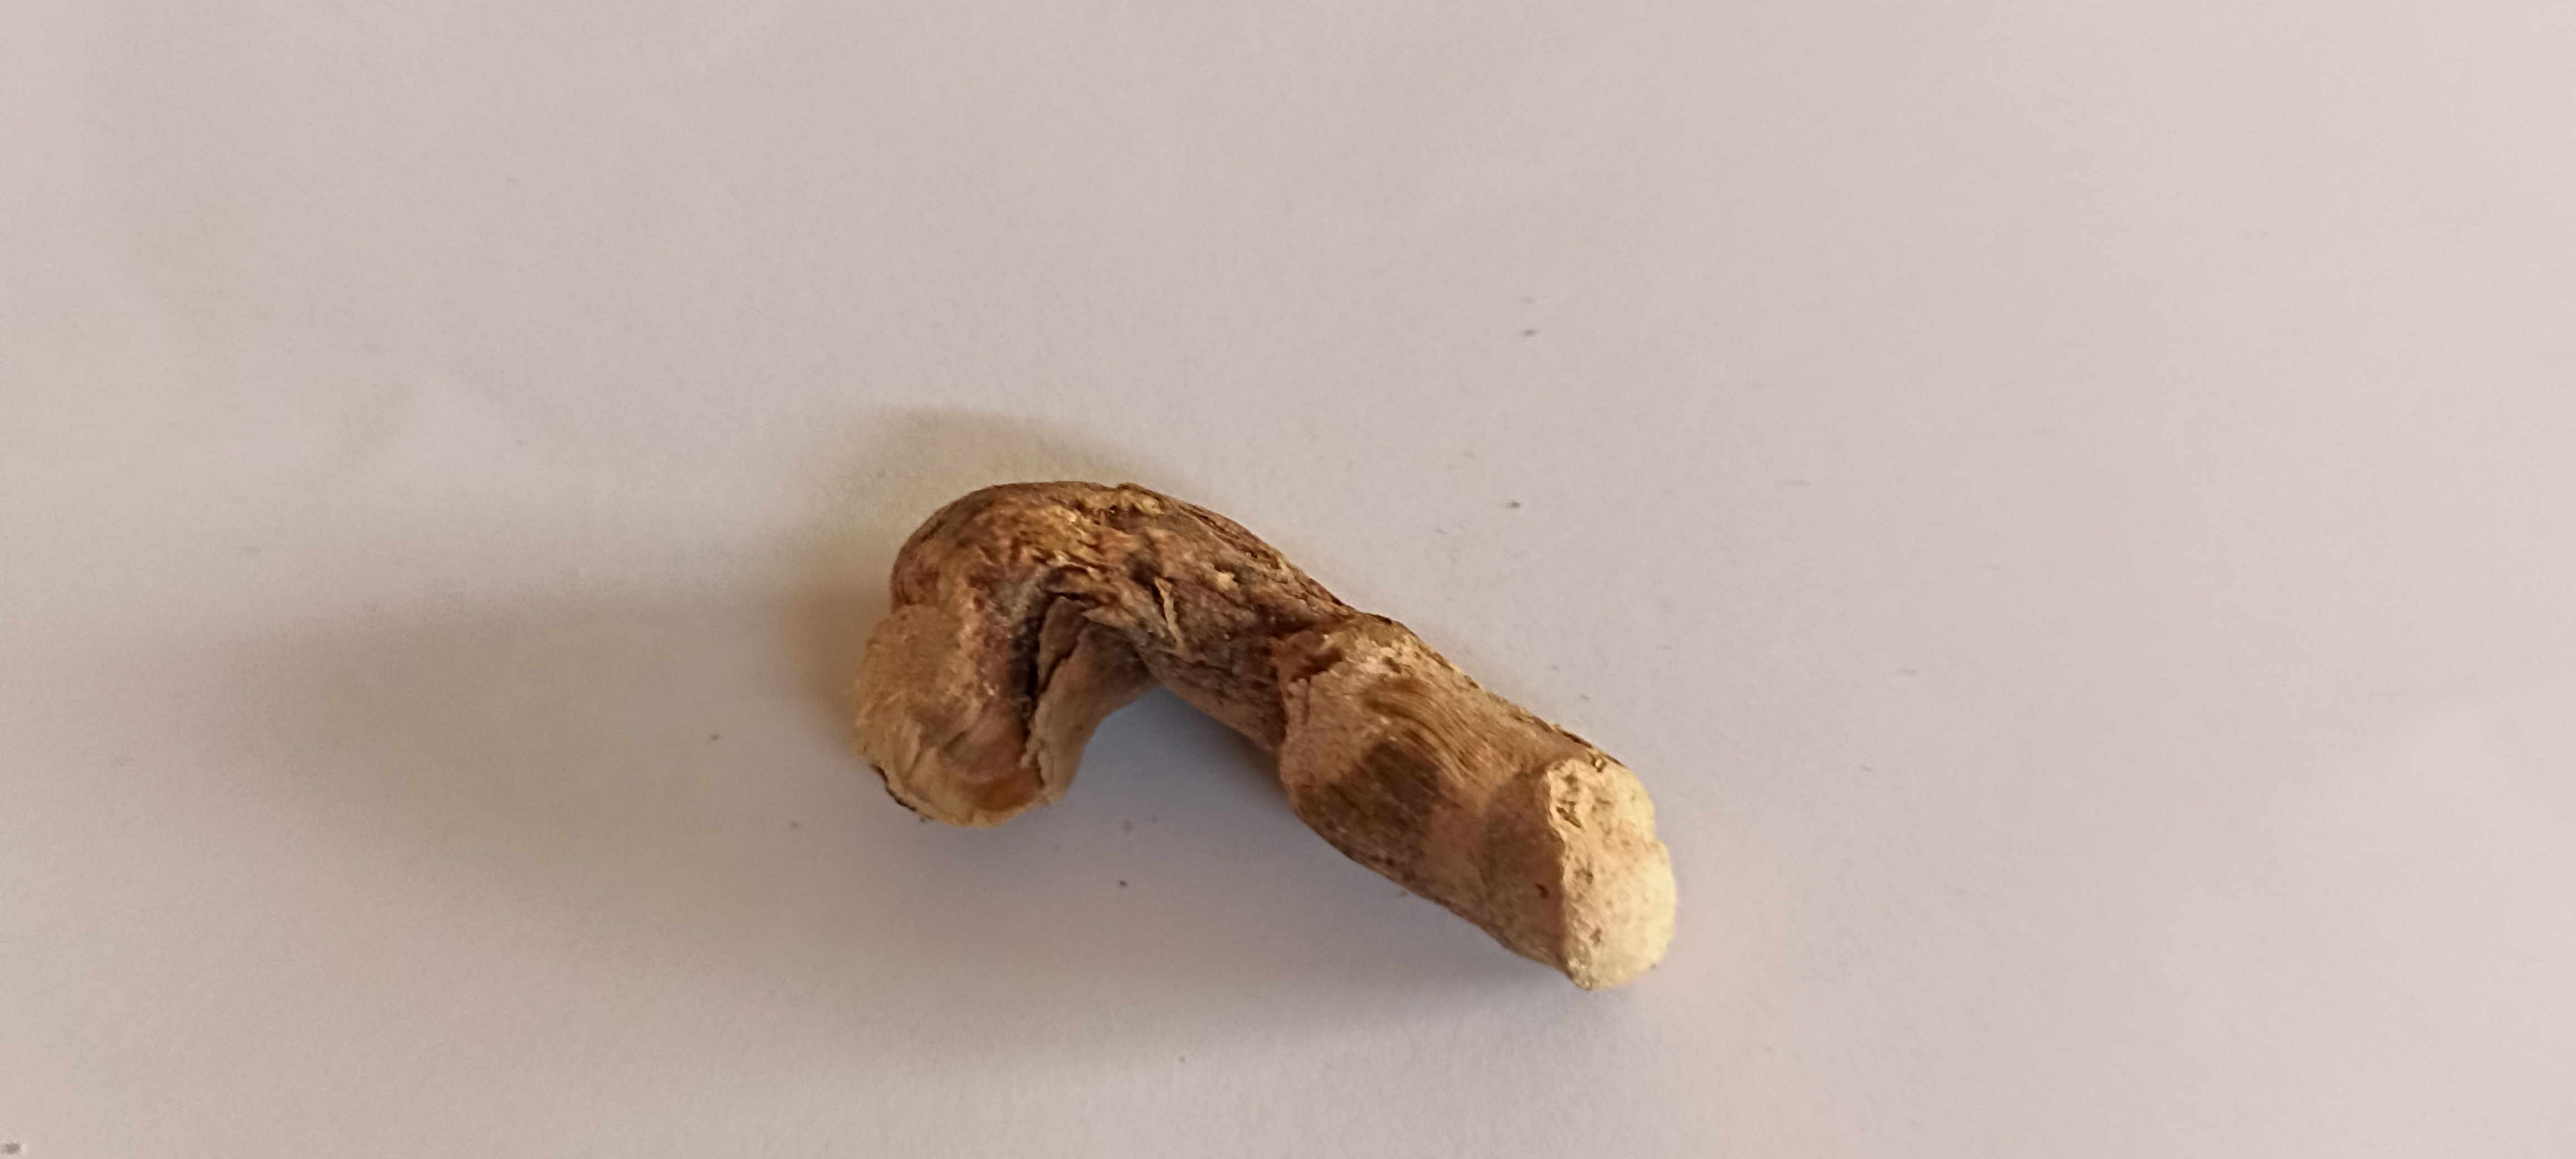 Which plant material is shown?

vekhand
